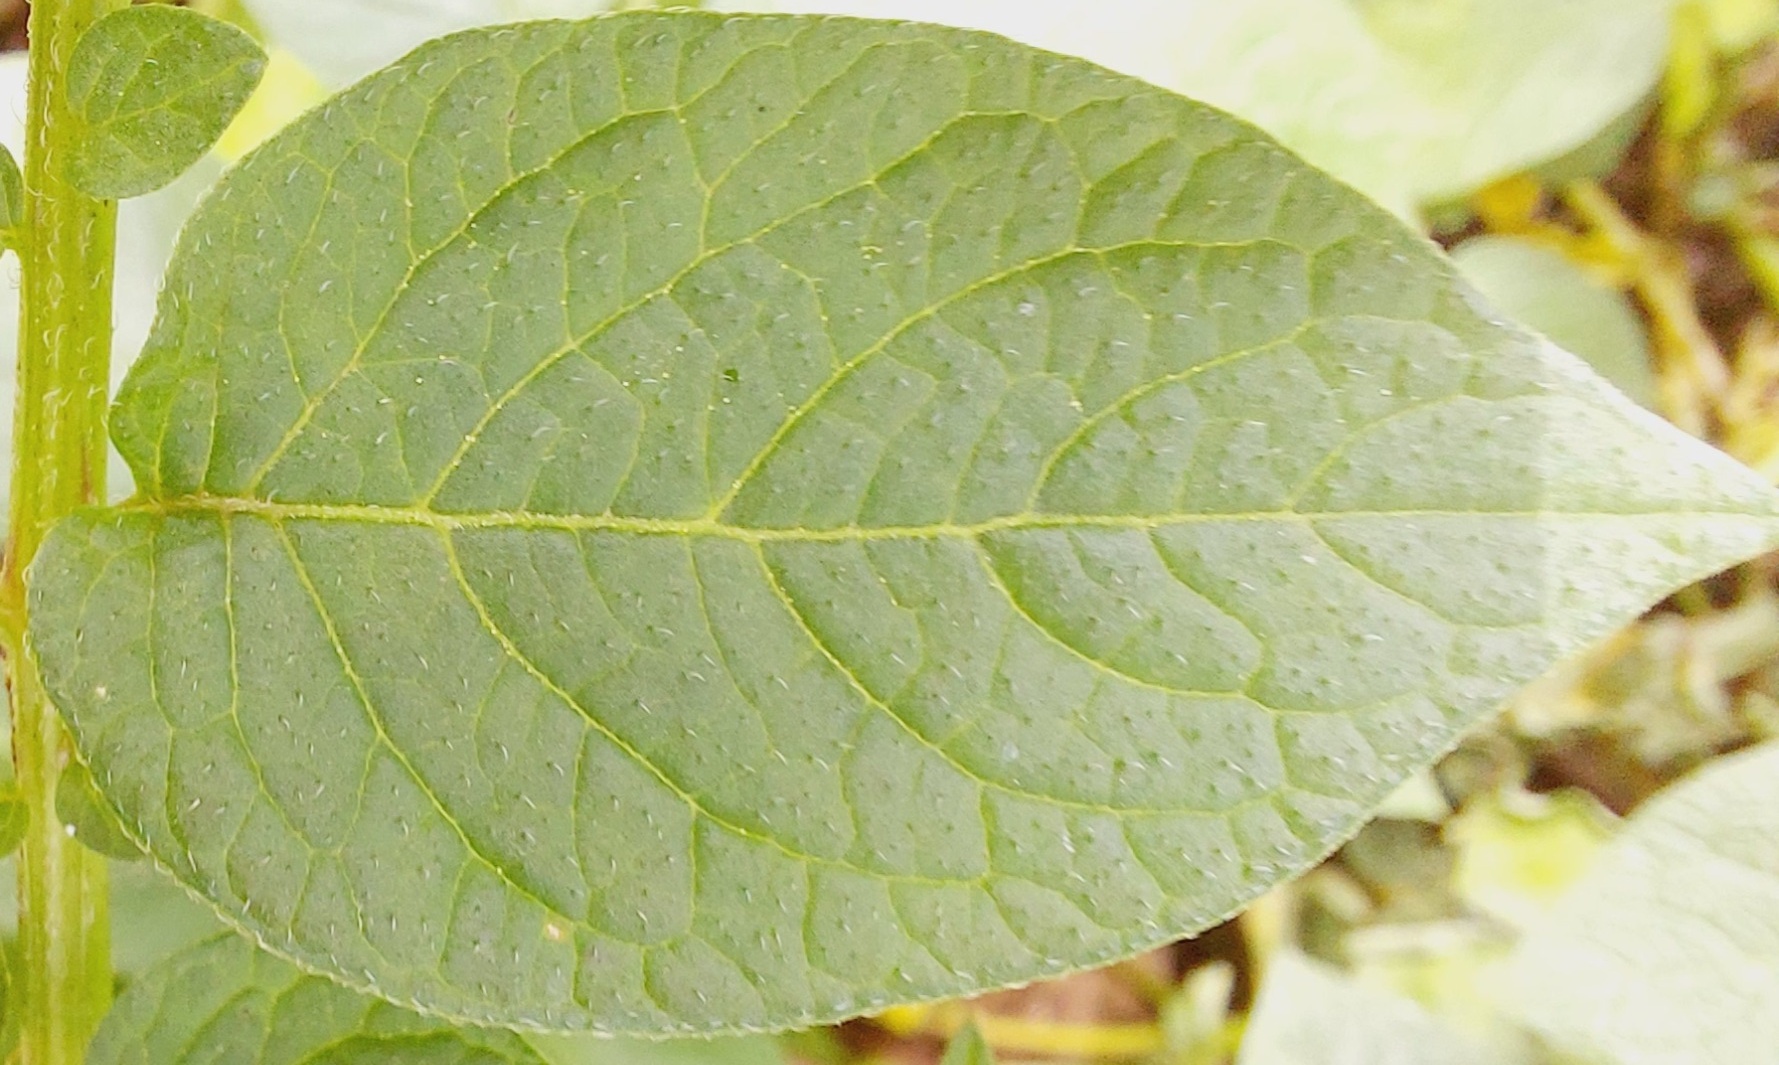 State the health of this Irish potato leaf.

healthy
